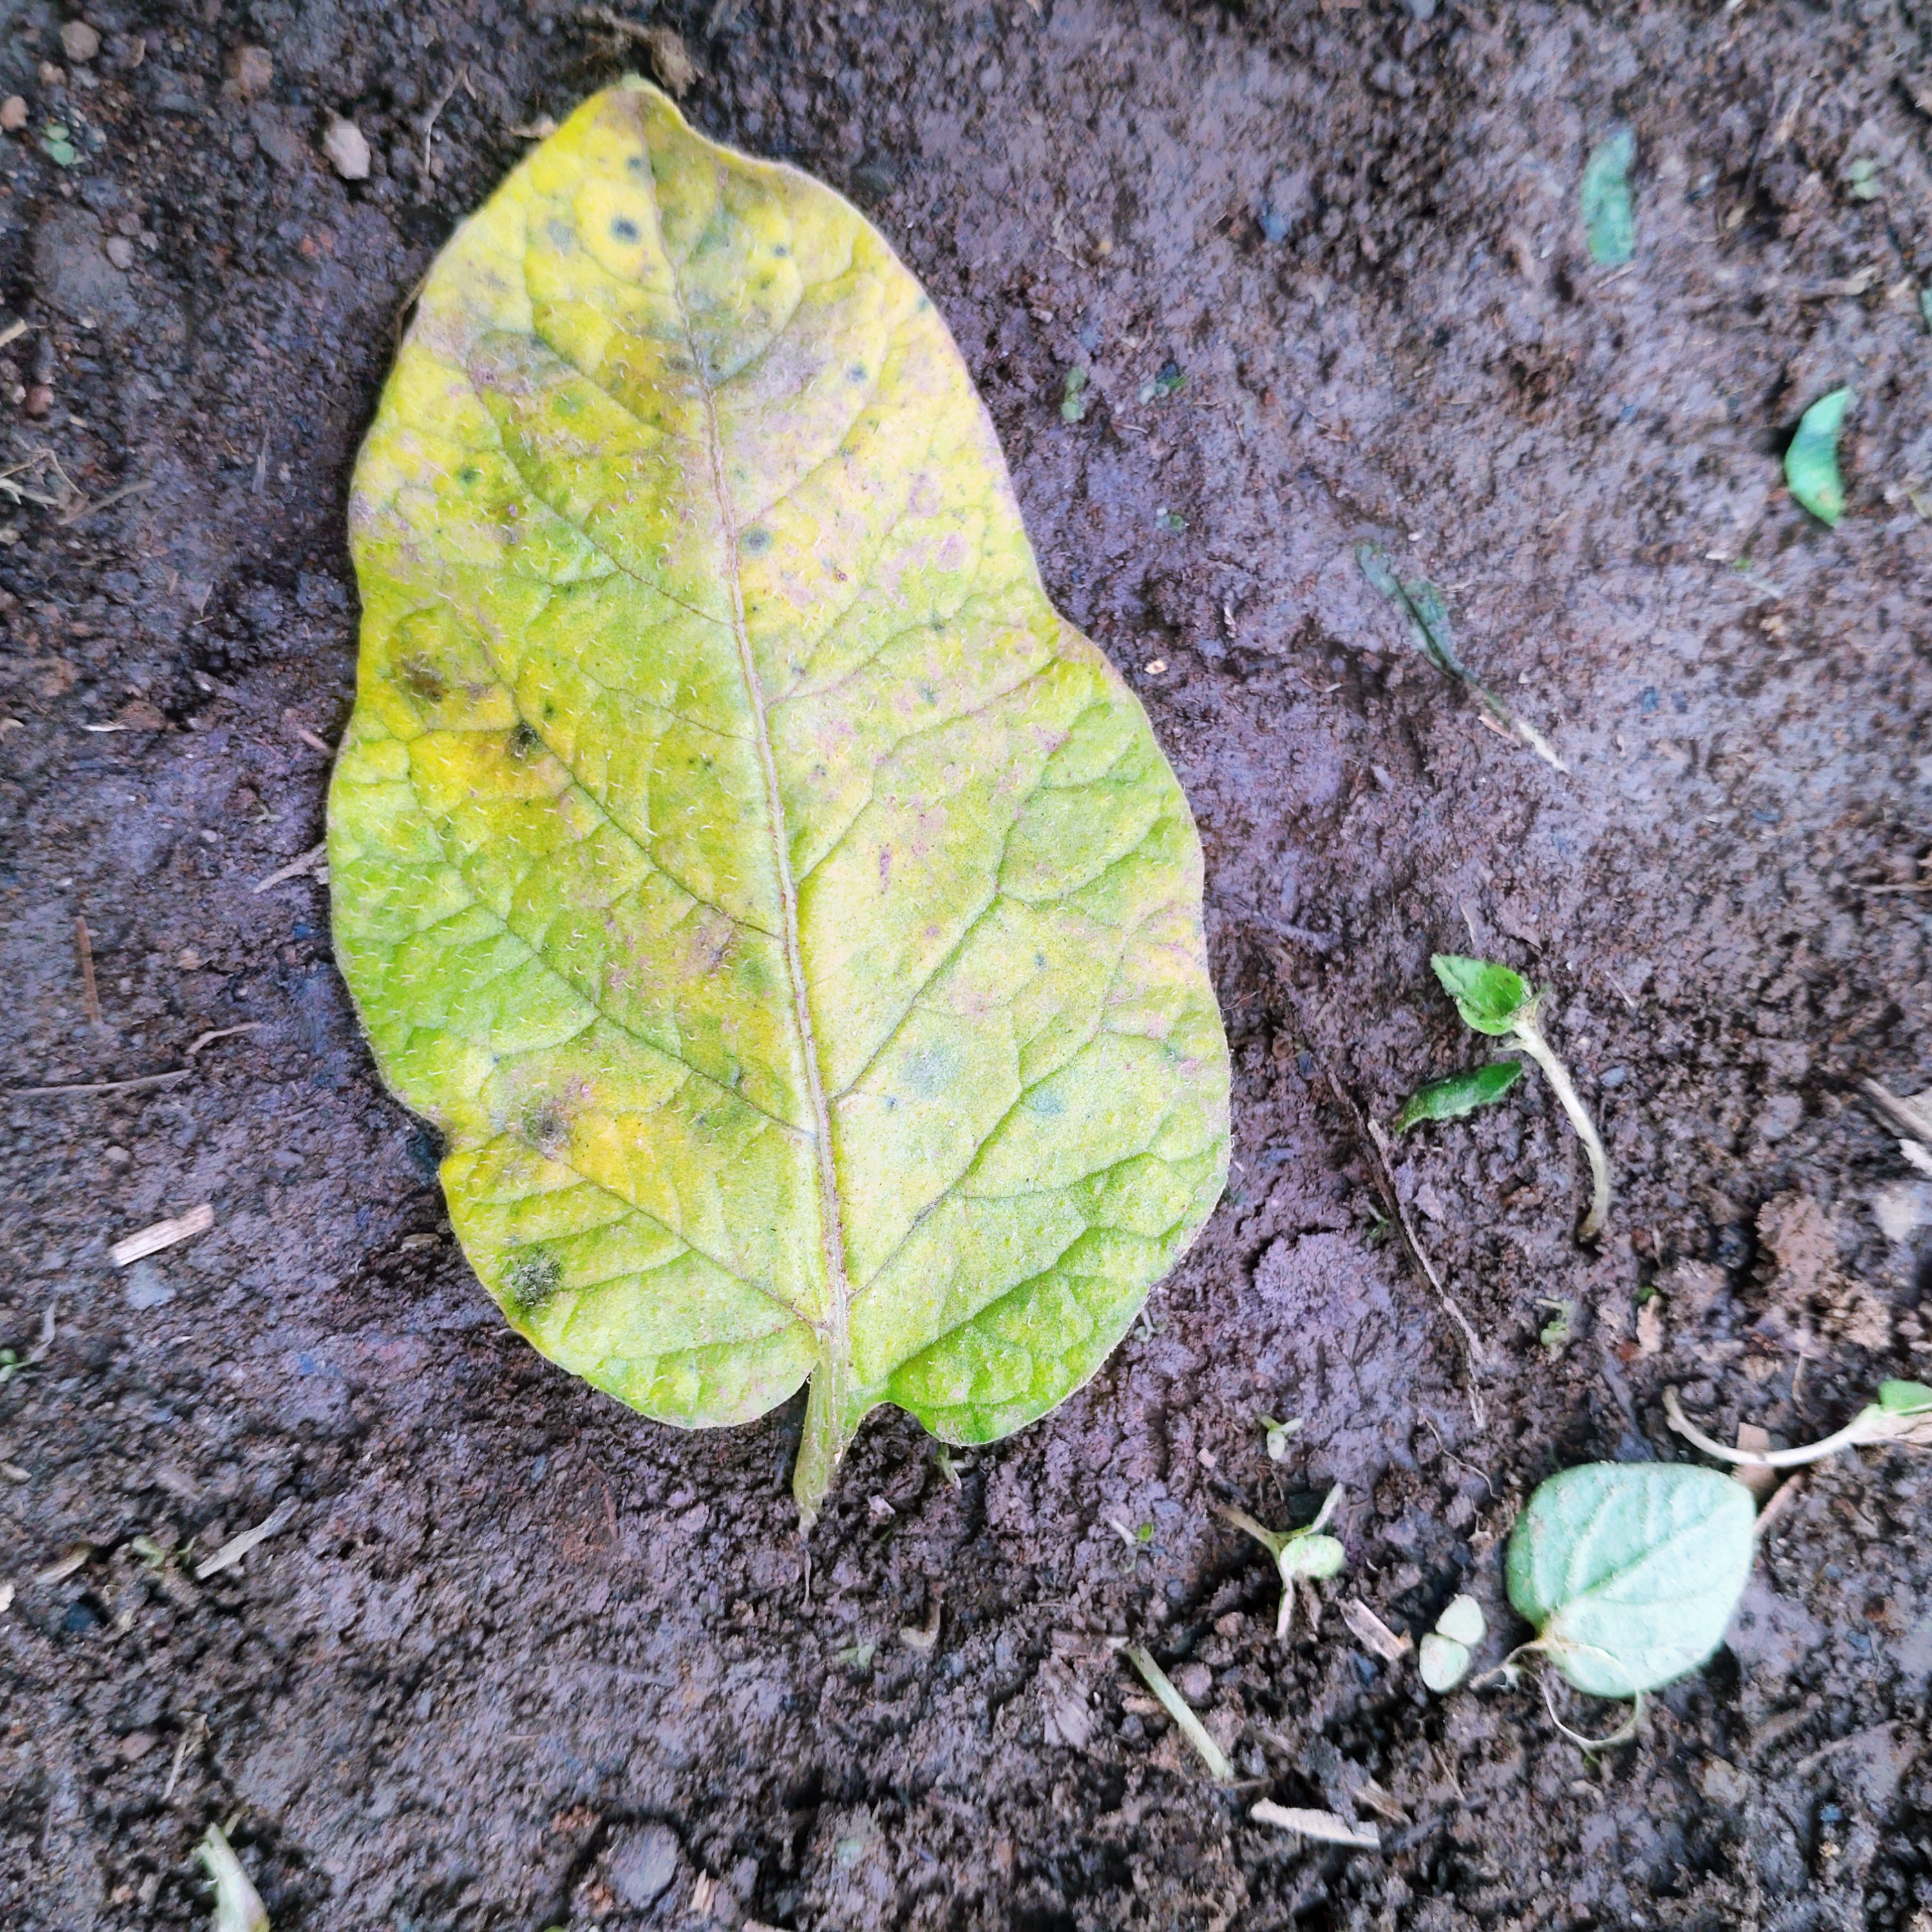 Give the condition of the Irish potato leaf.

late blight
